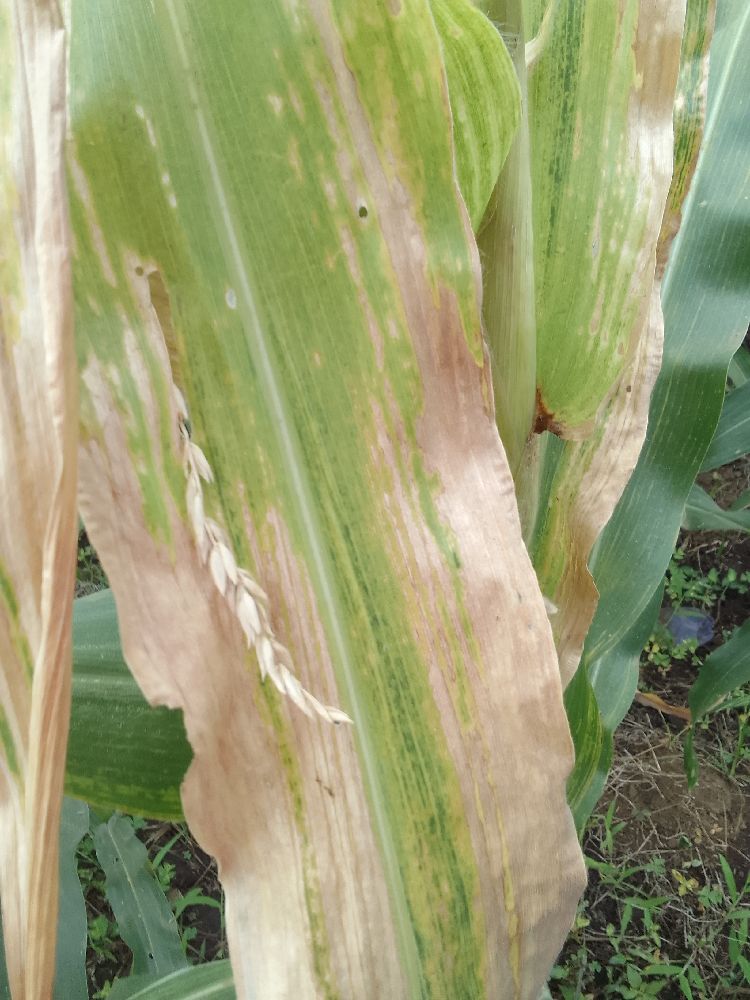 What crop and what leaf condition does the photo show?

maize, maize lethal necrosis
